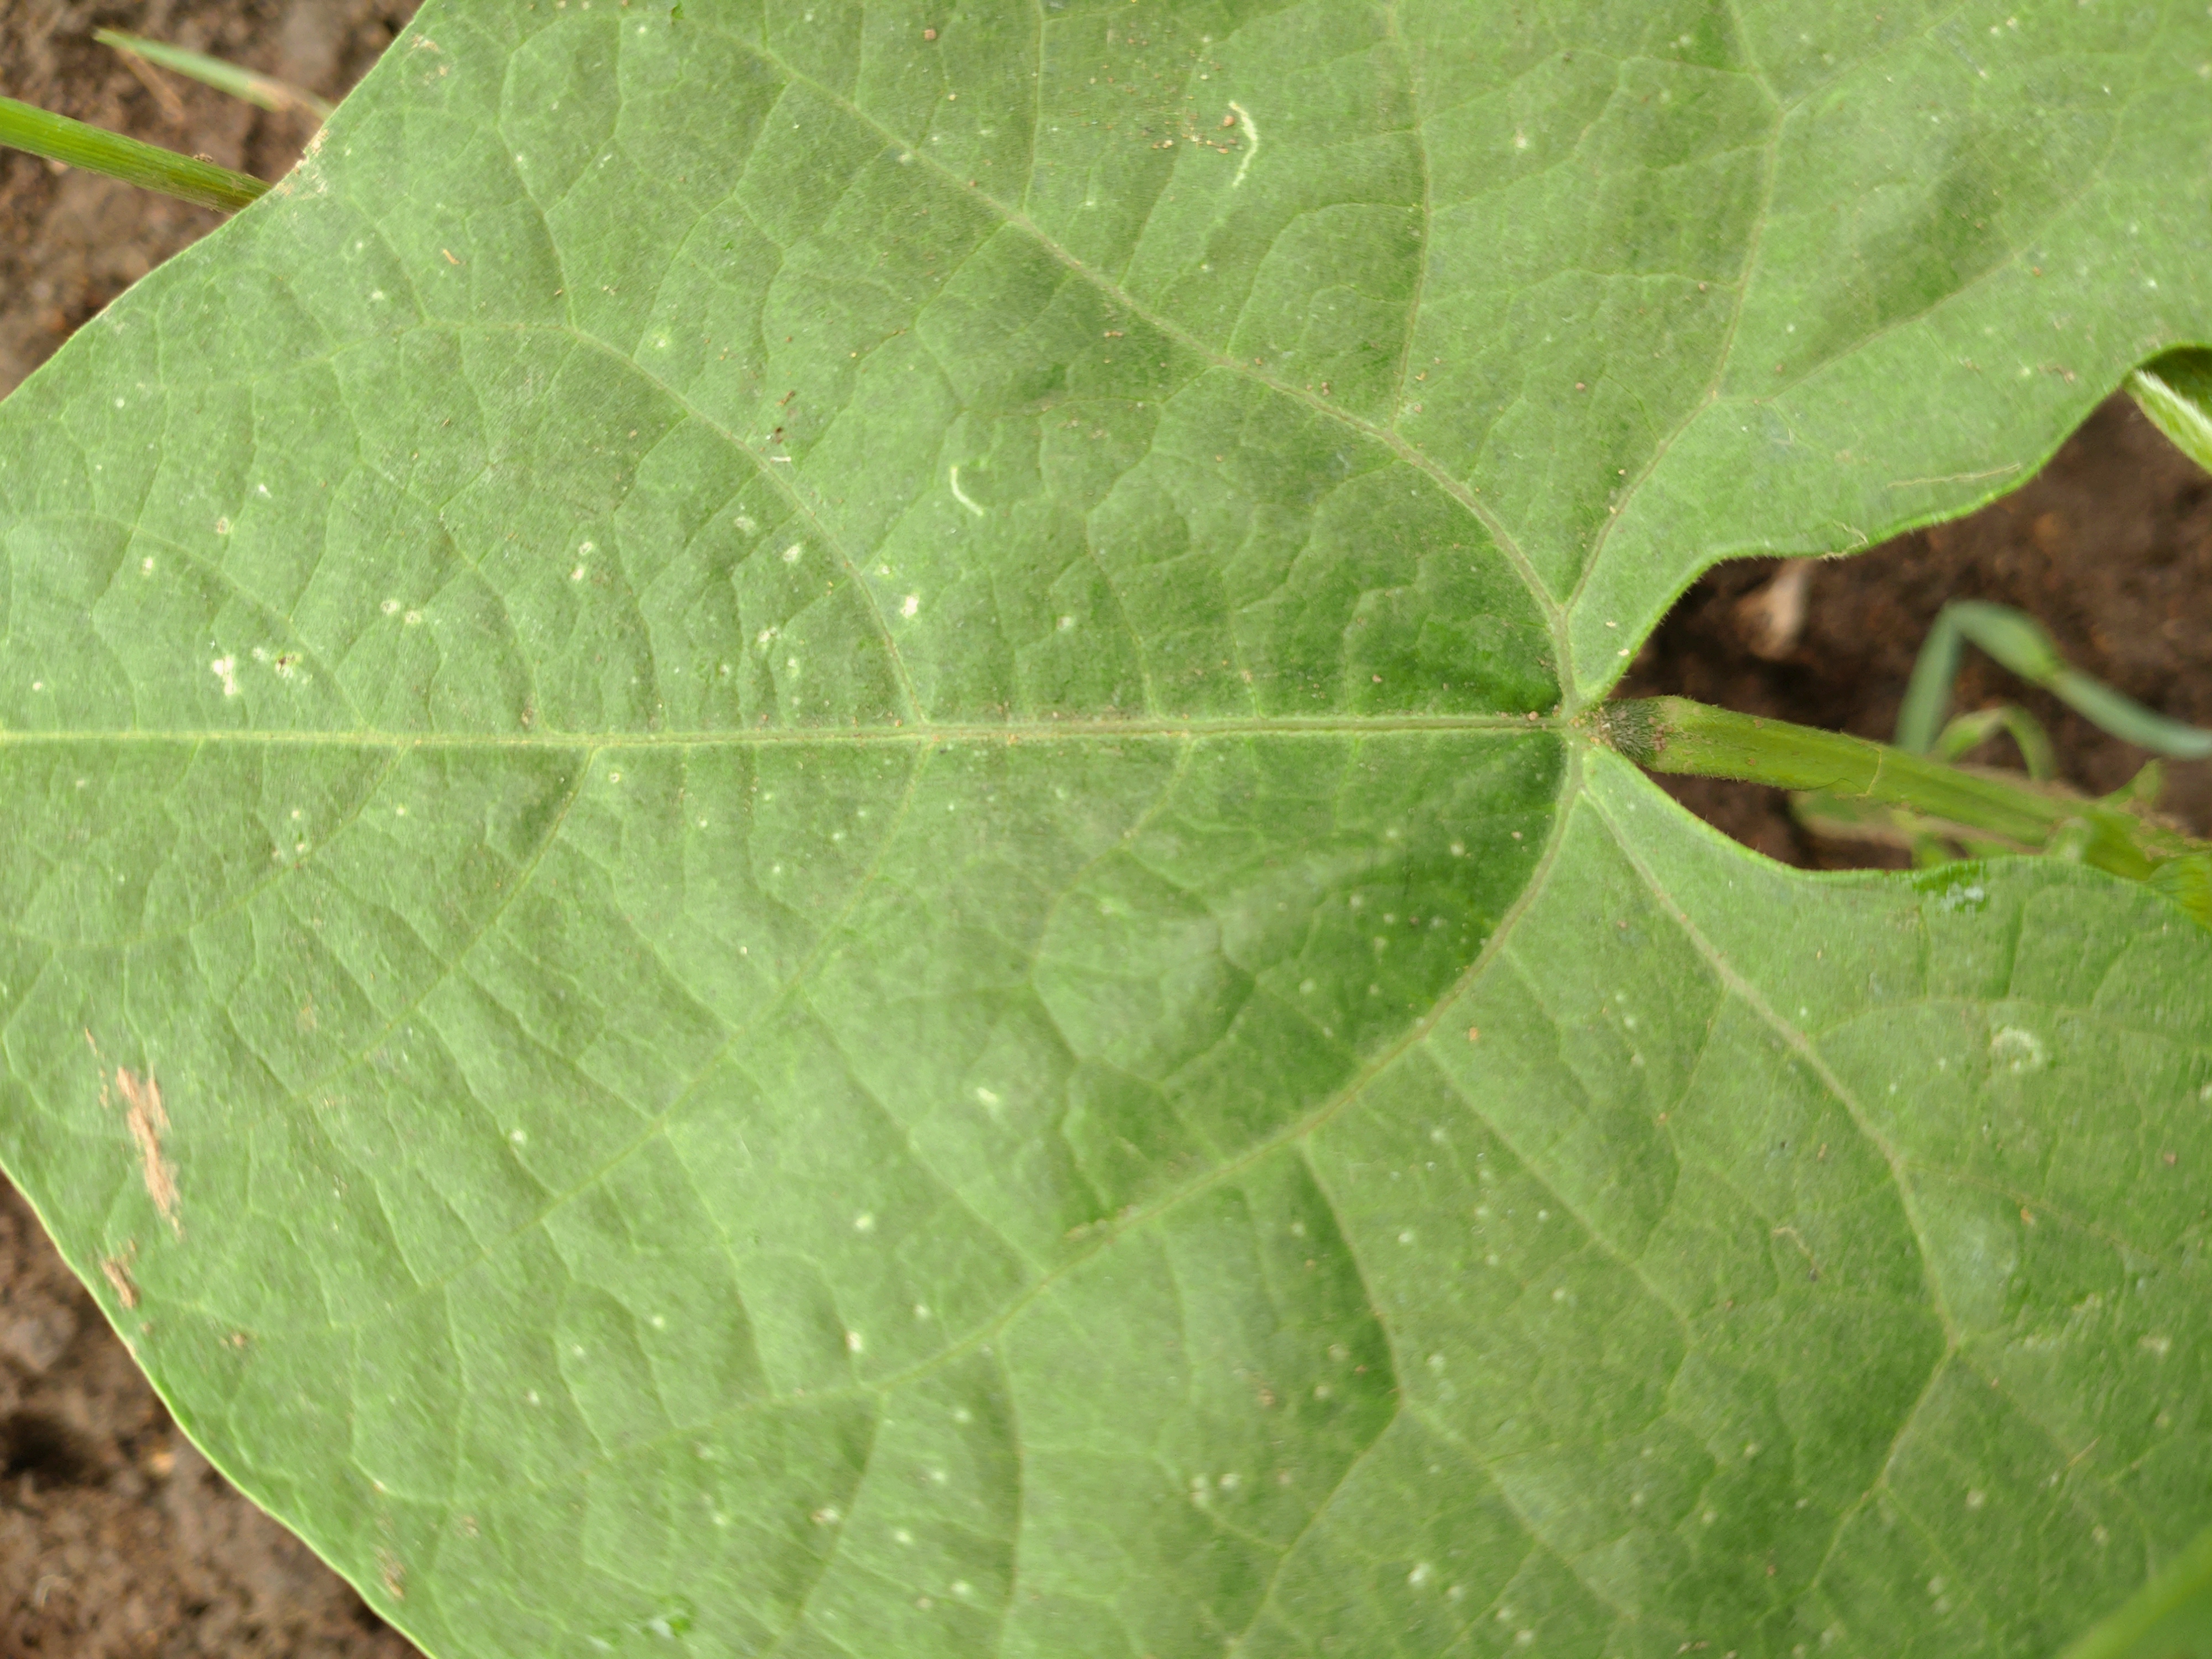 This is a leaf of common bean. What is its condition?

healthy
